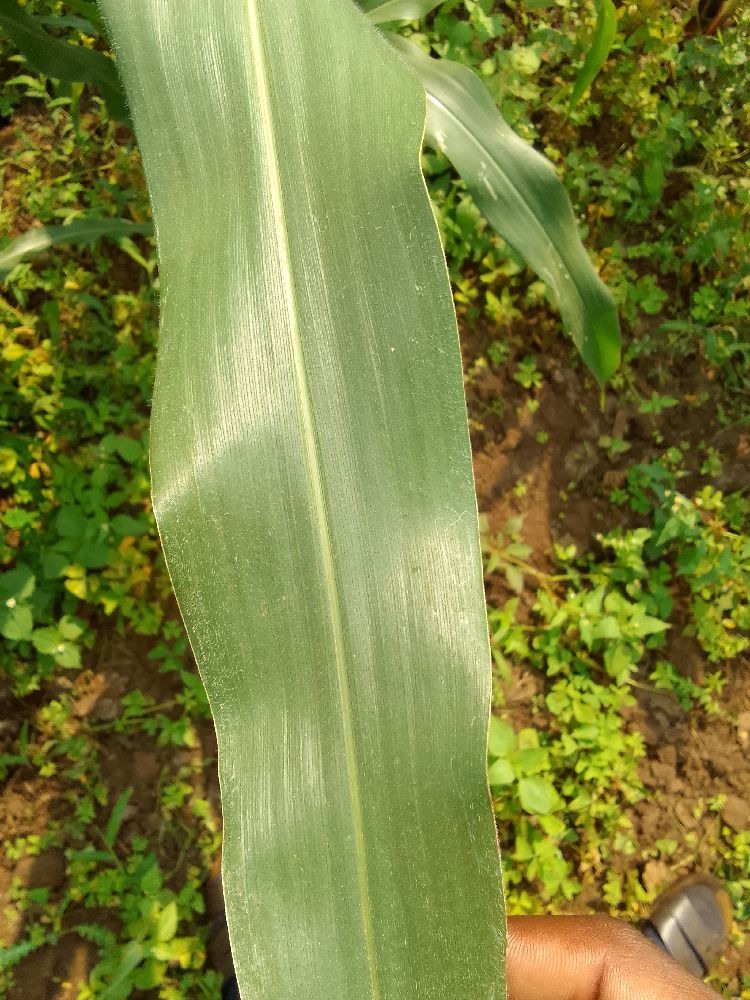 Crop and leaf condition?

maize, healthy
